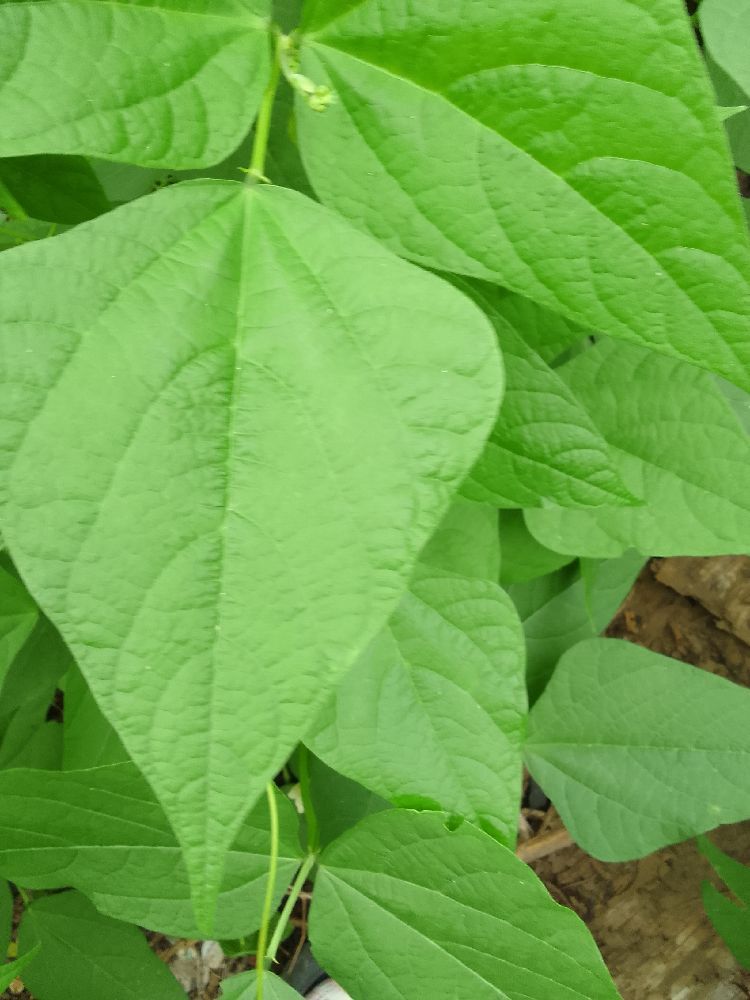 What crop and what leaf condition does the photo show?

common bean, healthy
